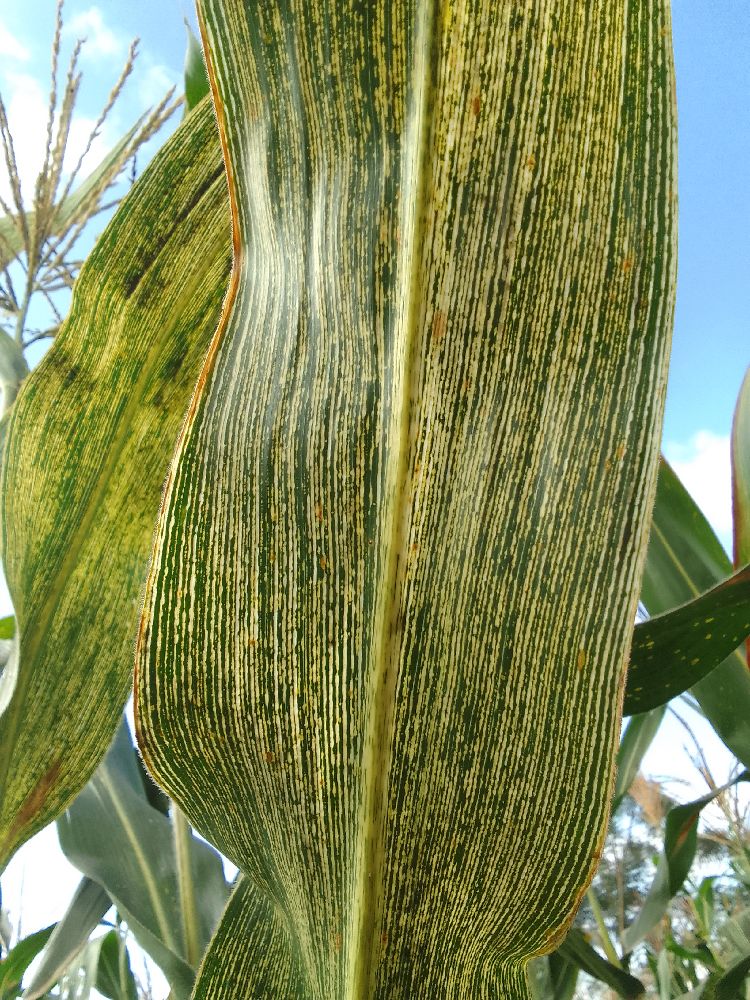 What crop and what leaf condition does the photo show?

maize, maize streak virus
